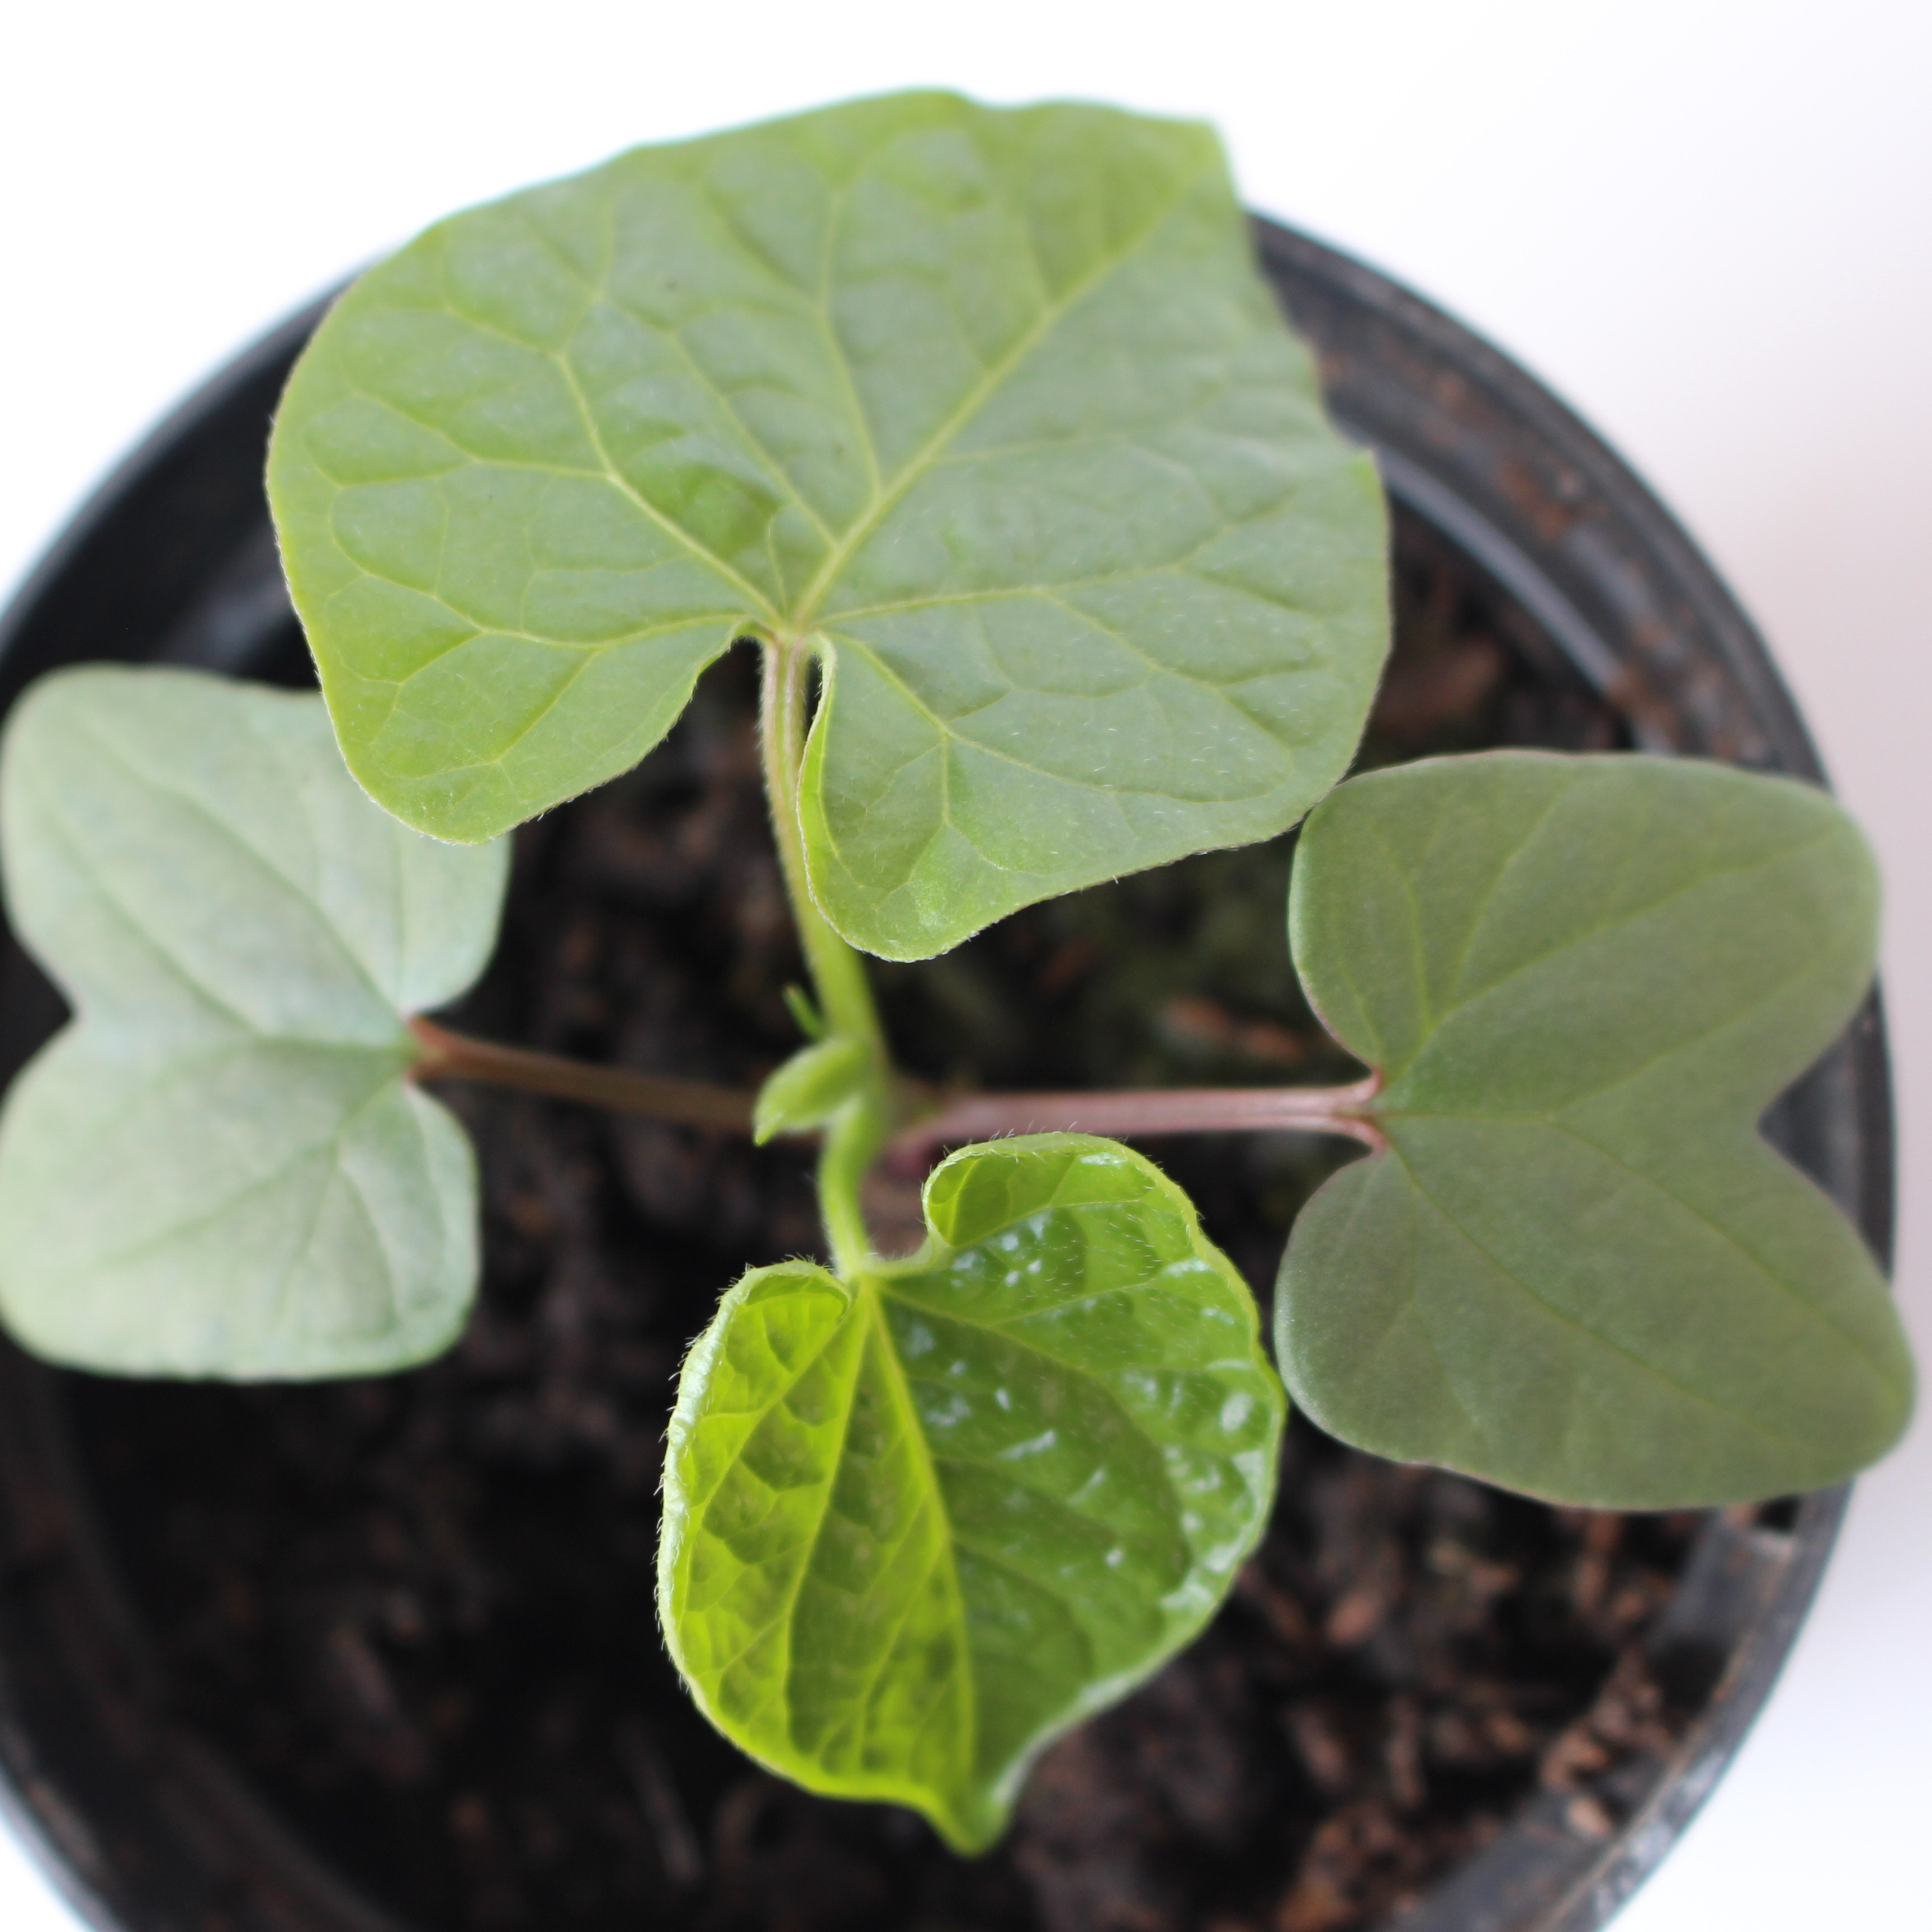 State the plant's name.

Convolvulus arvensis
